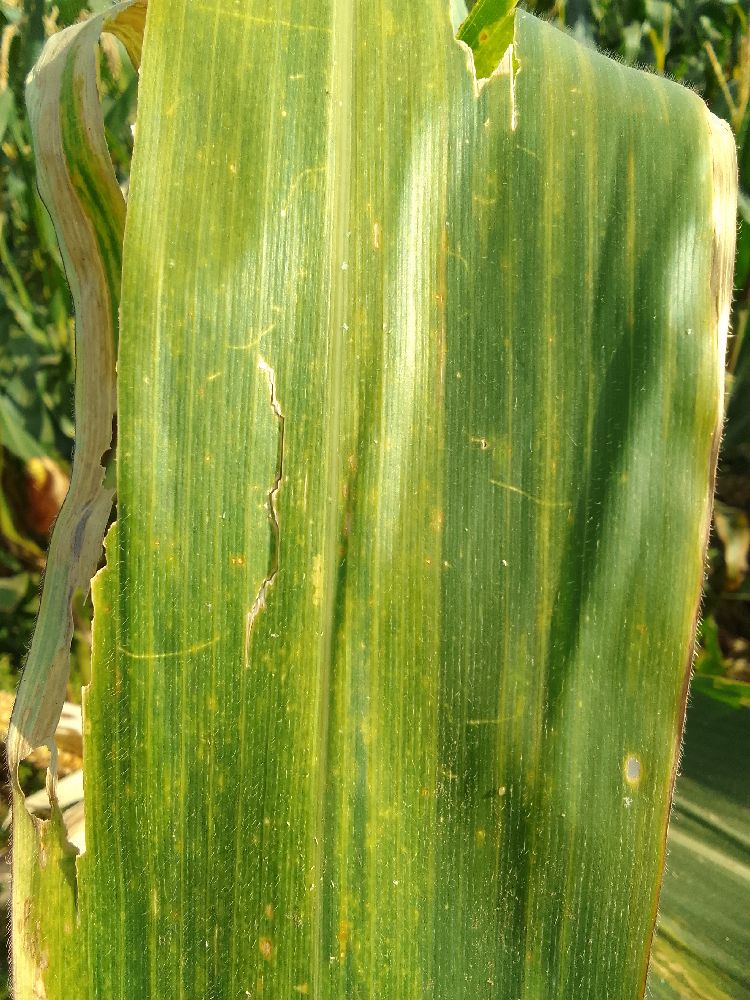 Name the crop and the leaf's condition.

maize, maize lethal necrosis
